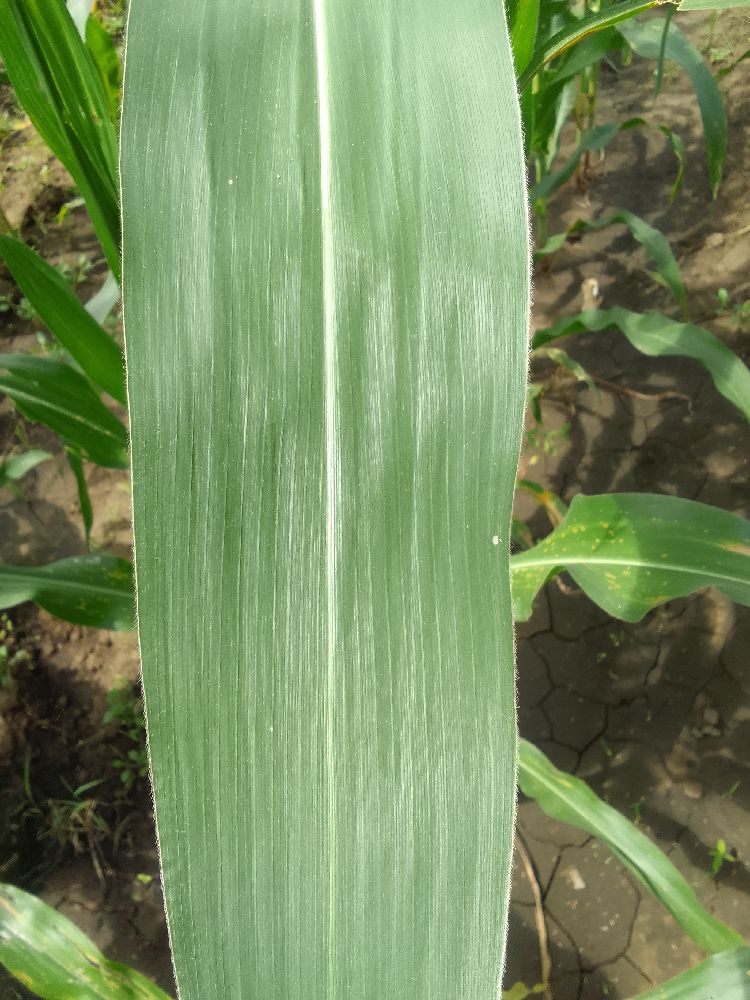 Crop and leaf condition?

maize, healthy
